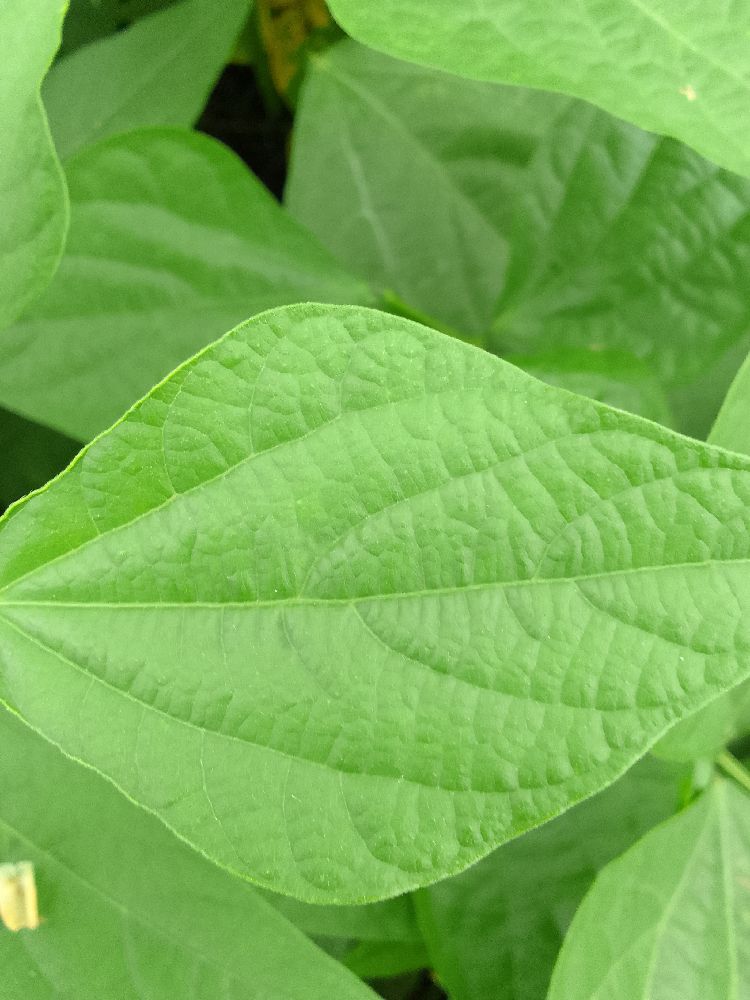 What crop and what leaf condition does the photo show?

common bean, healthy
